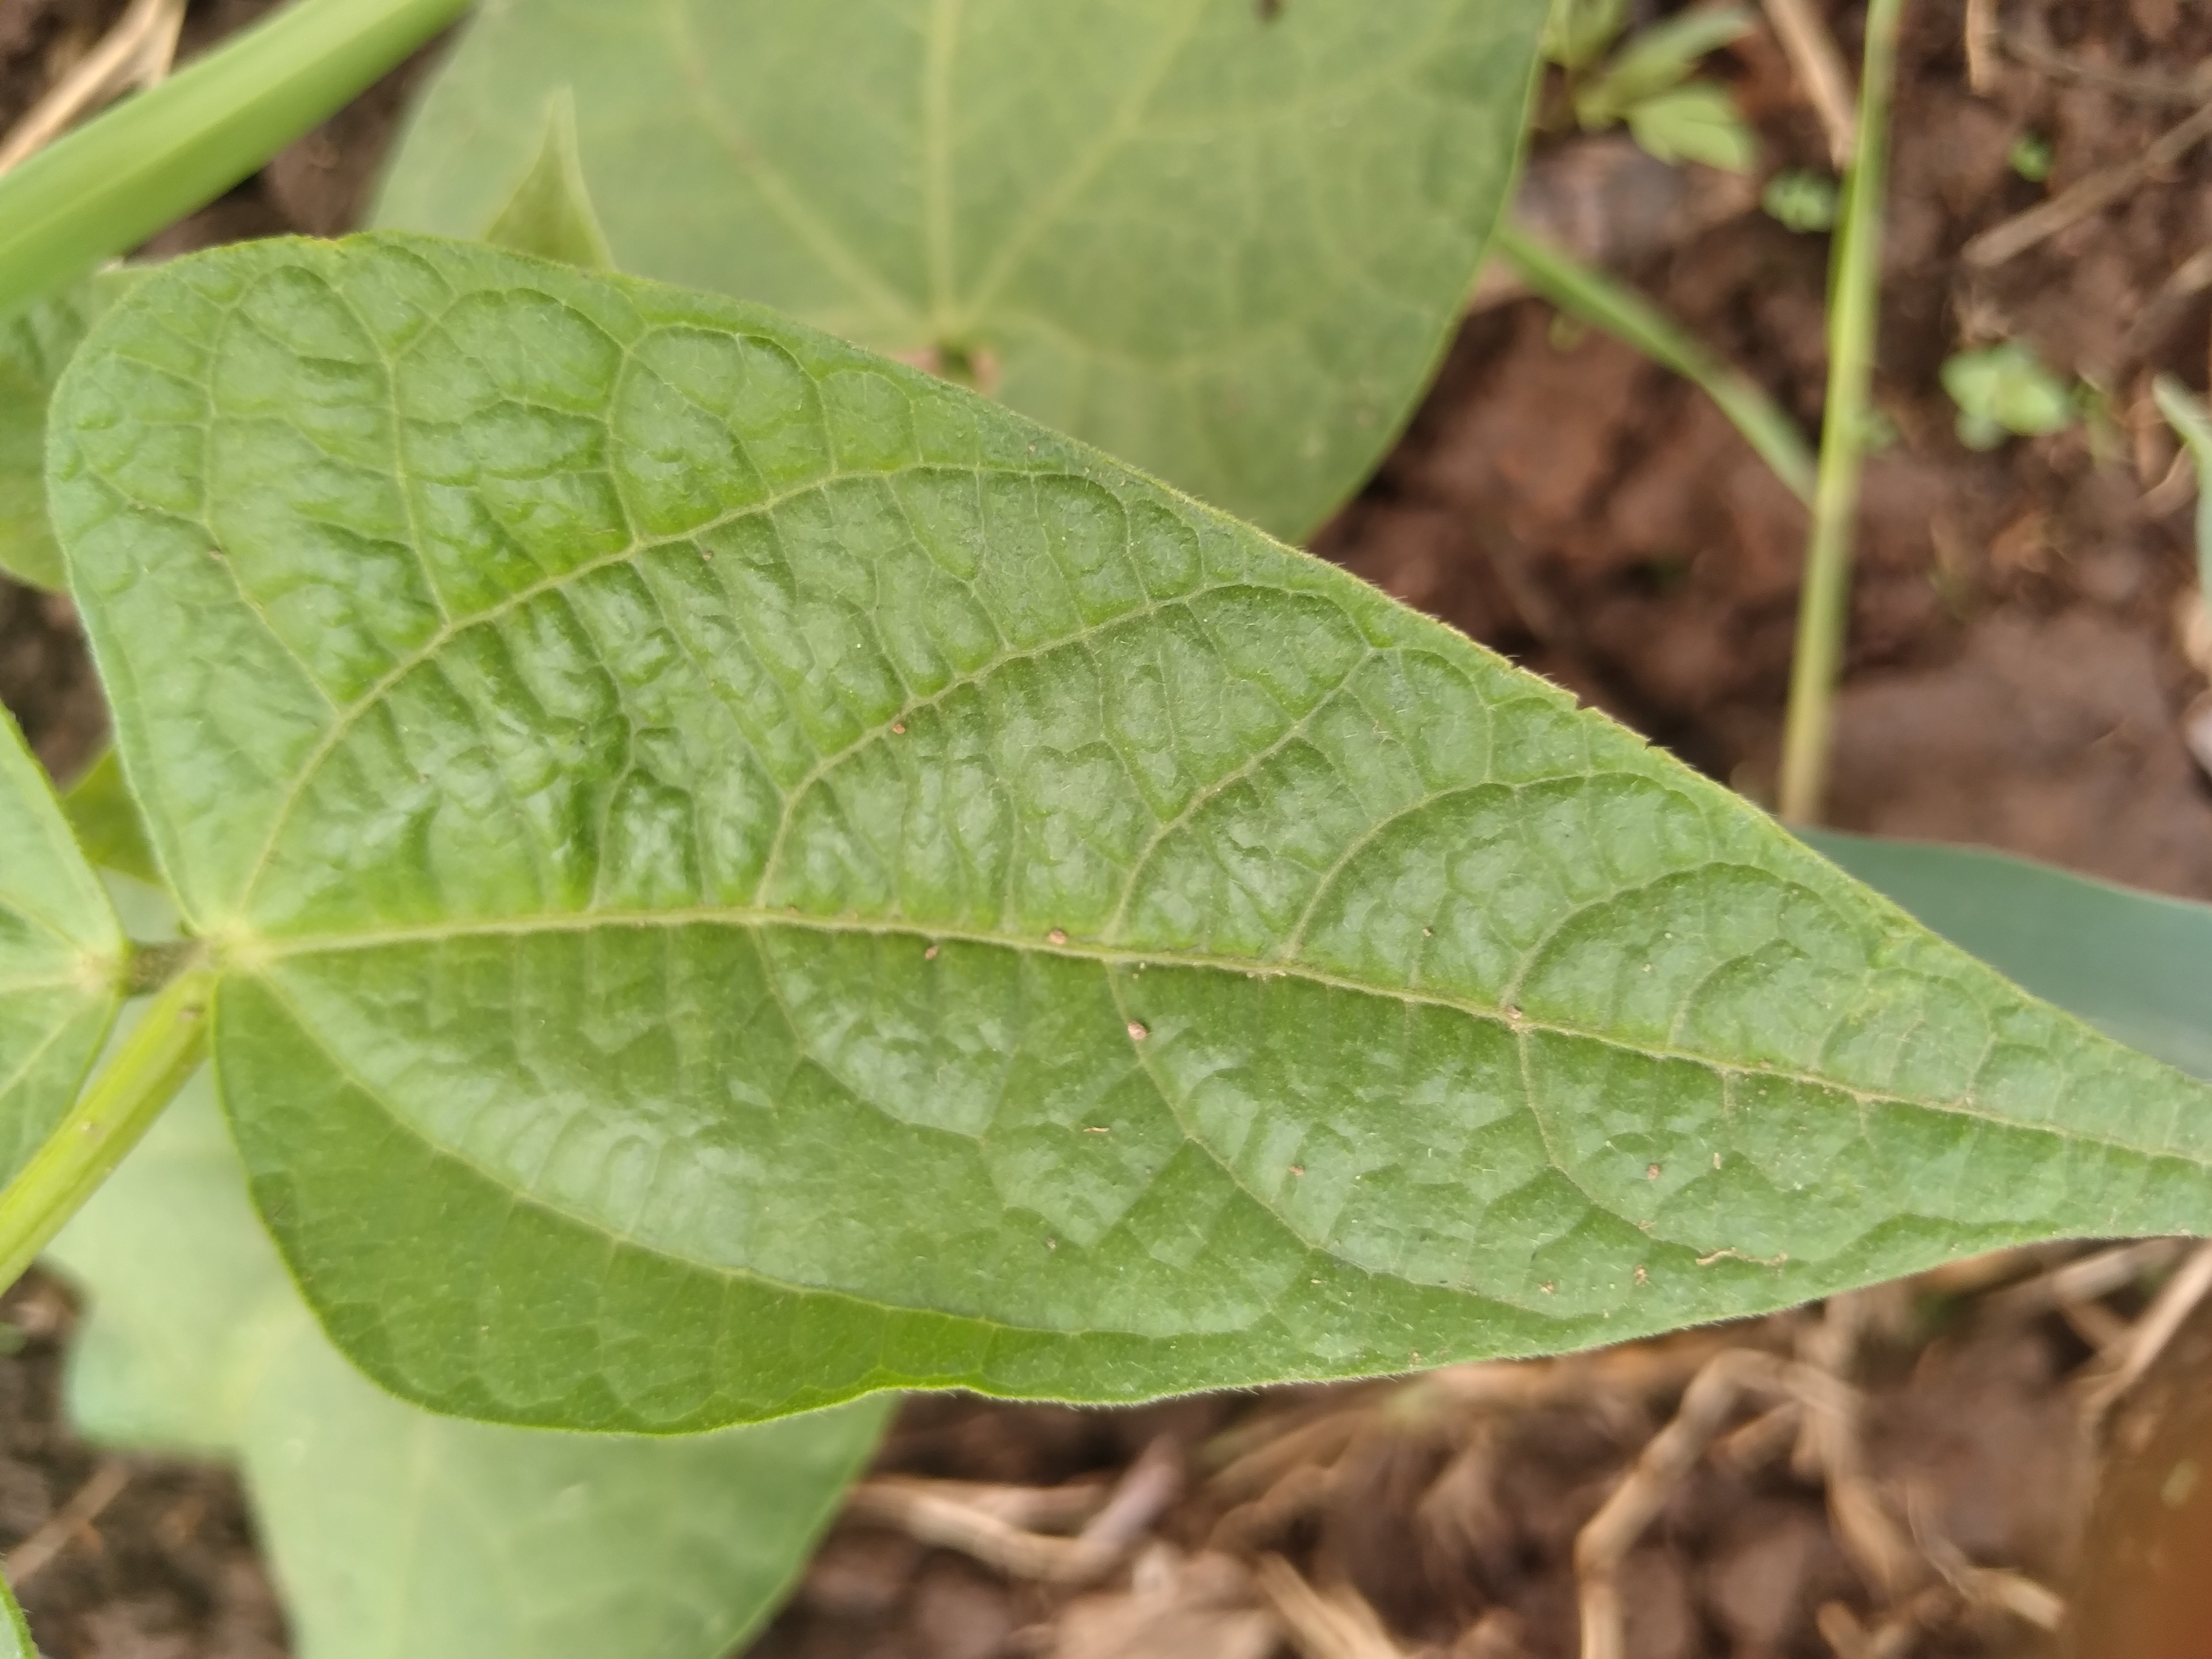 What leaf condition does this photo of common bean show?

healthy
